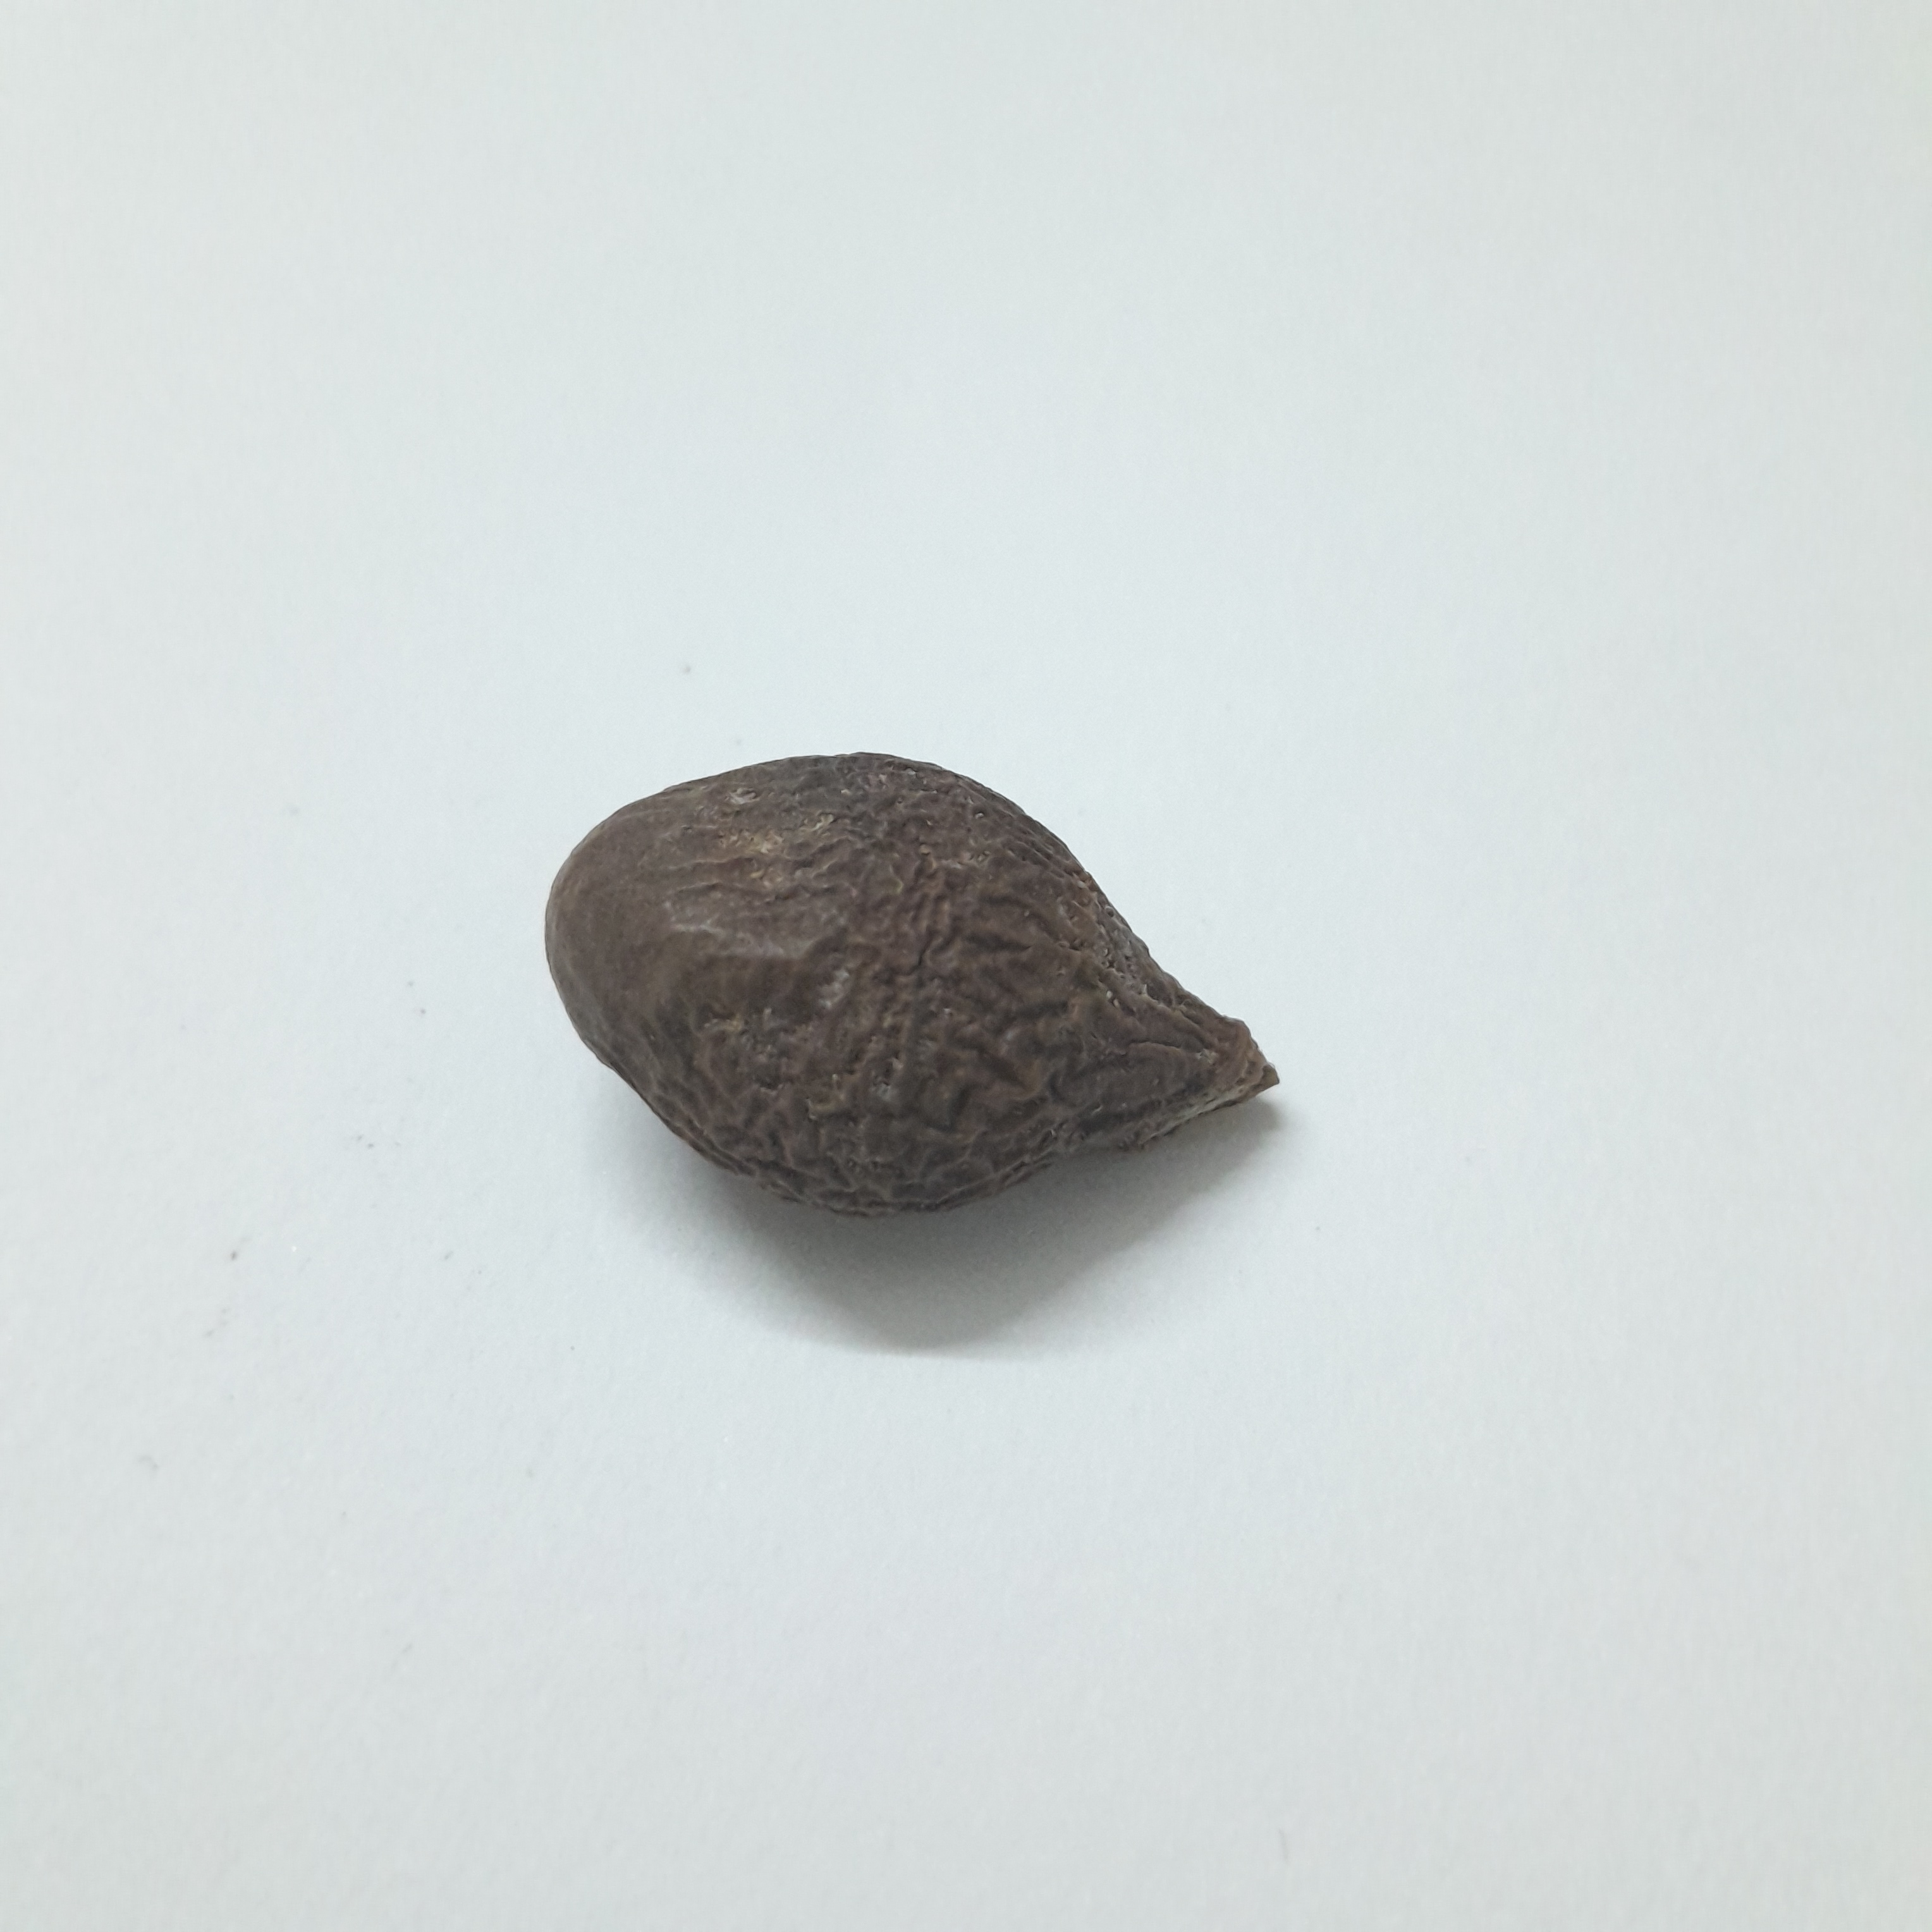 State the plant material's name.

niranjanphal
